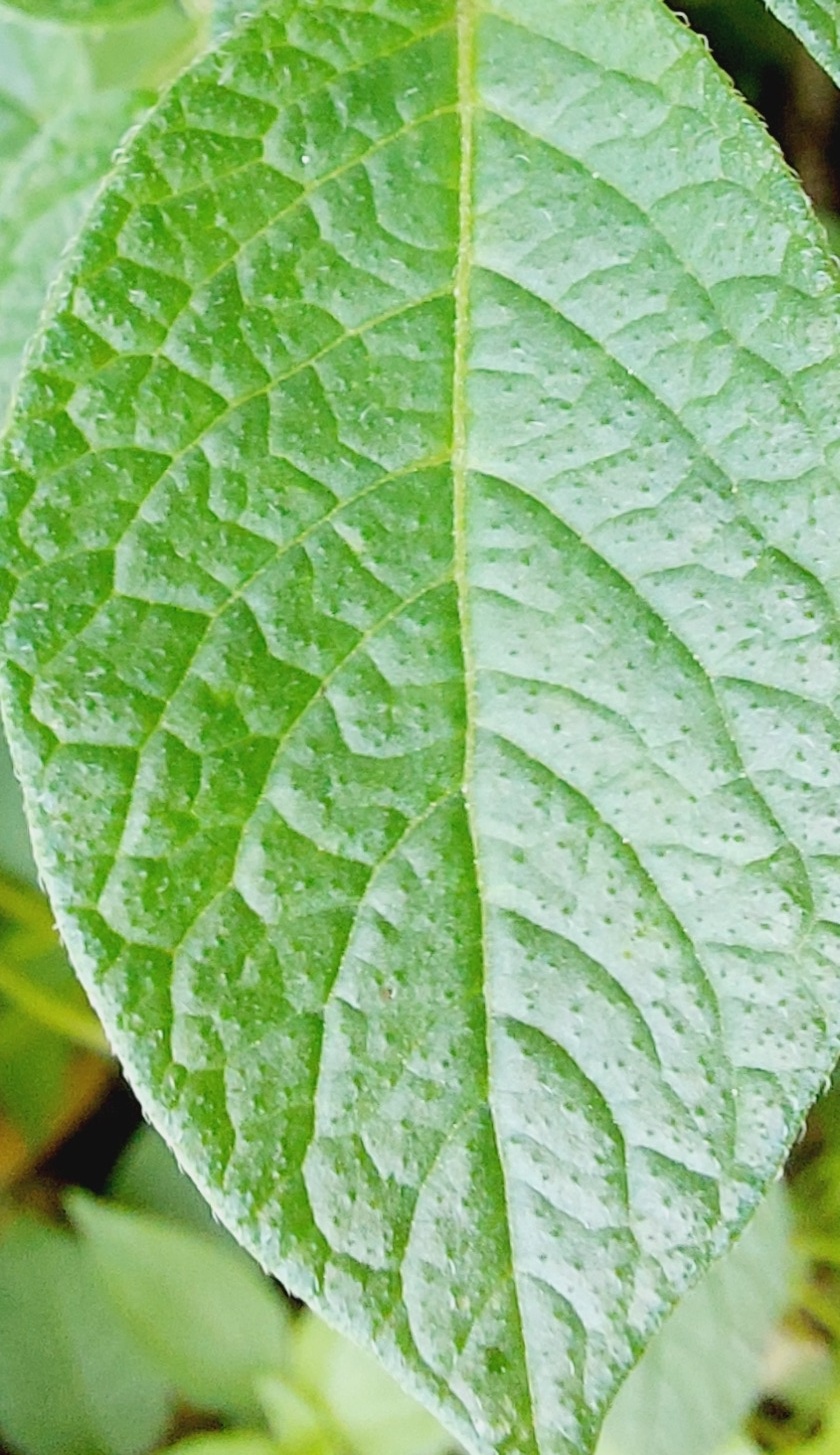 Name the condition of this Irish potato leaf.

healthy
